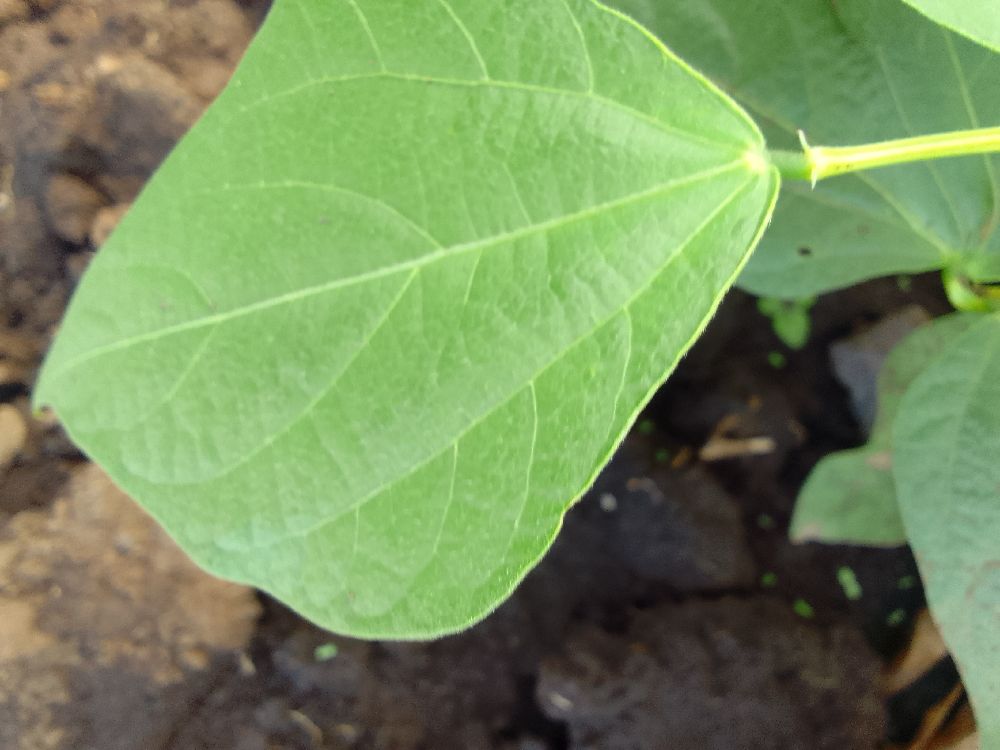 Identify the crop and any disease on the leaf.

common bean, healthy
